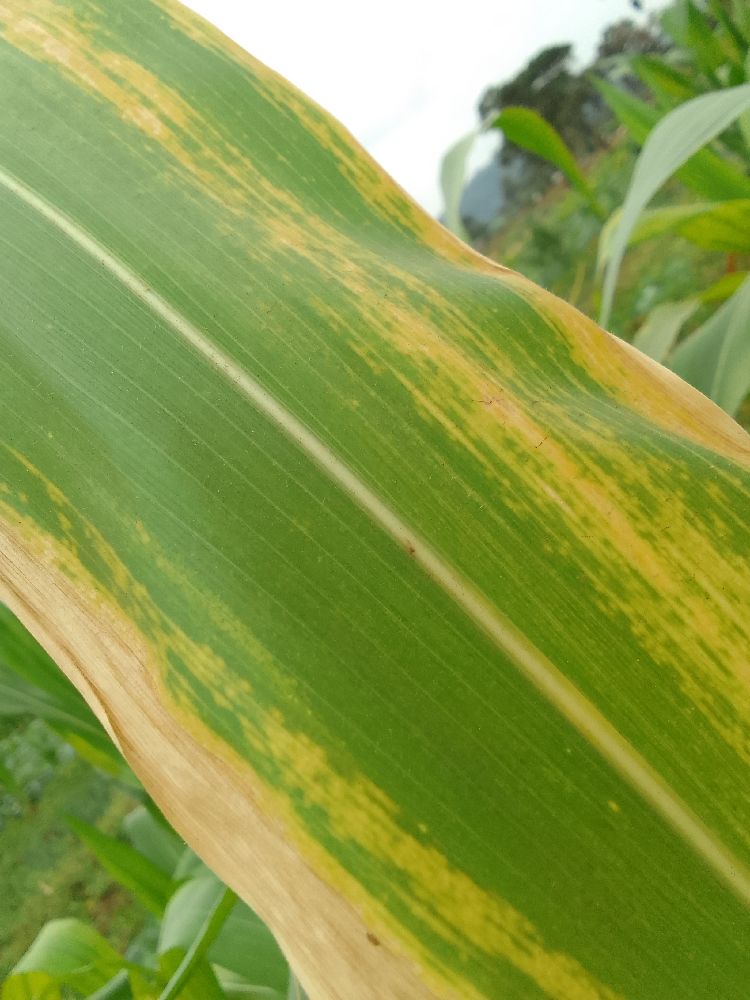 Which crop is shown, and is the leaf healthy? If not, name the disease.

maize, maize lethal necrosis
